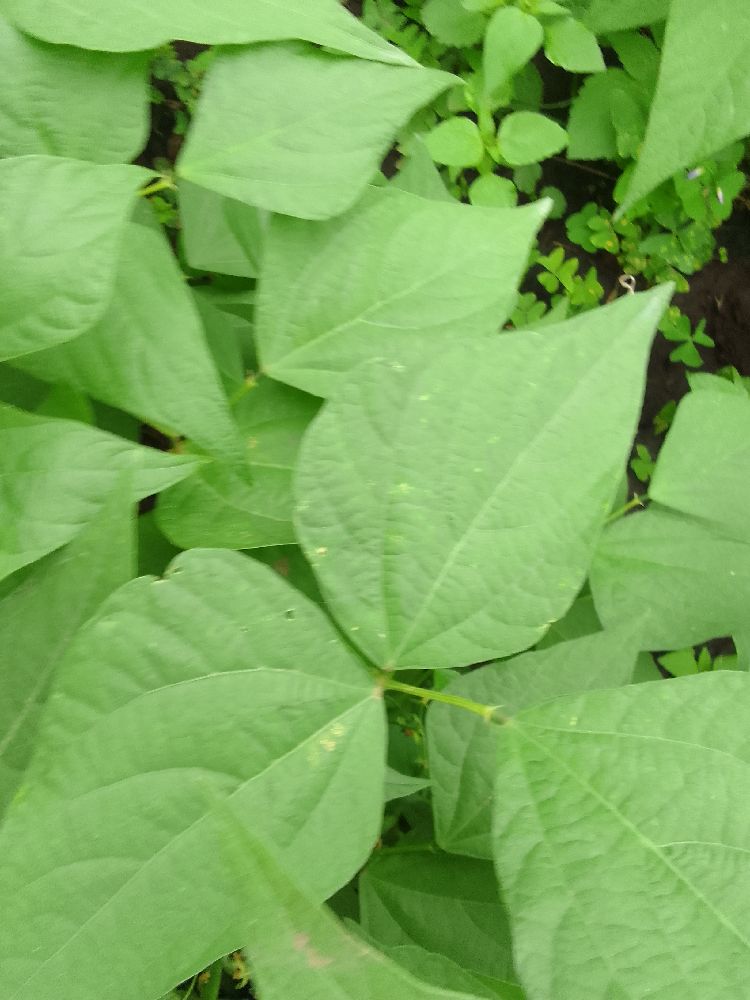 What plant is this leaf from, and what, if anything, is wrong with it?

common bean, healthy
